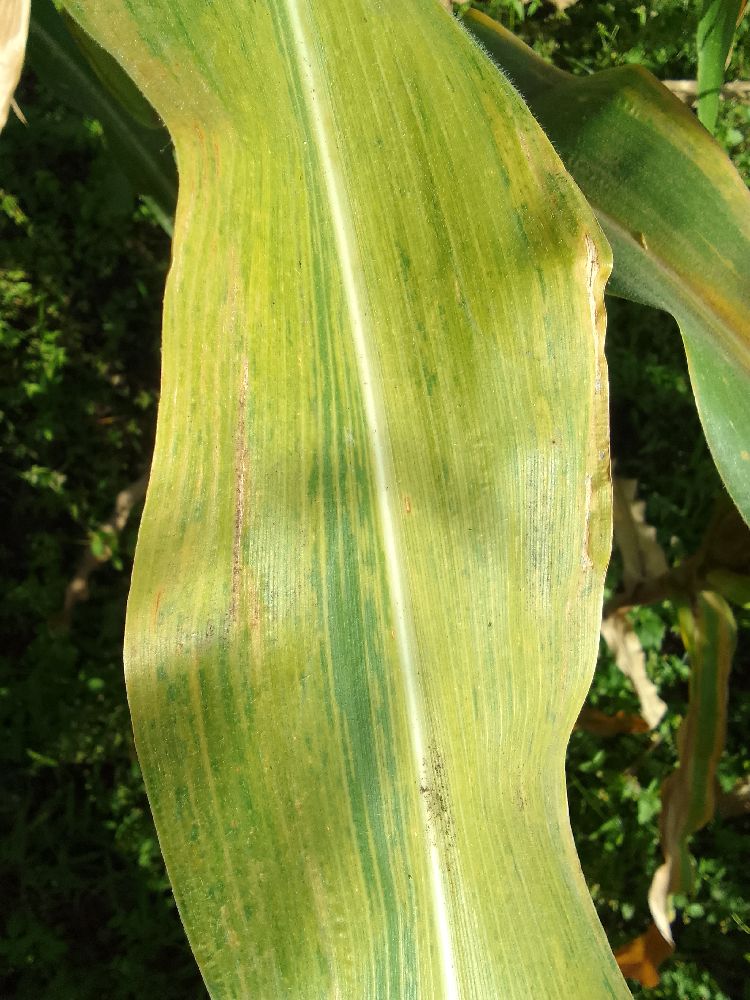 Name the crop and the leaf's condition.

maize, maize lethal necrosis
